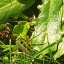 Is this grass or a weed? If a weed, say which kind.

structured weed
